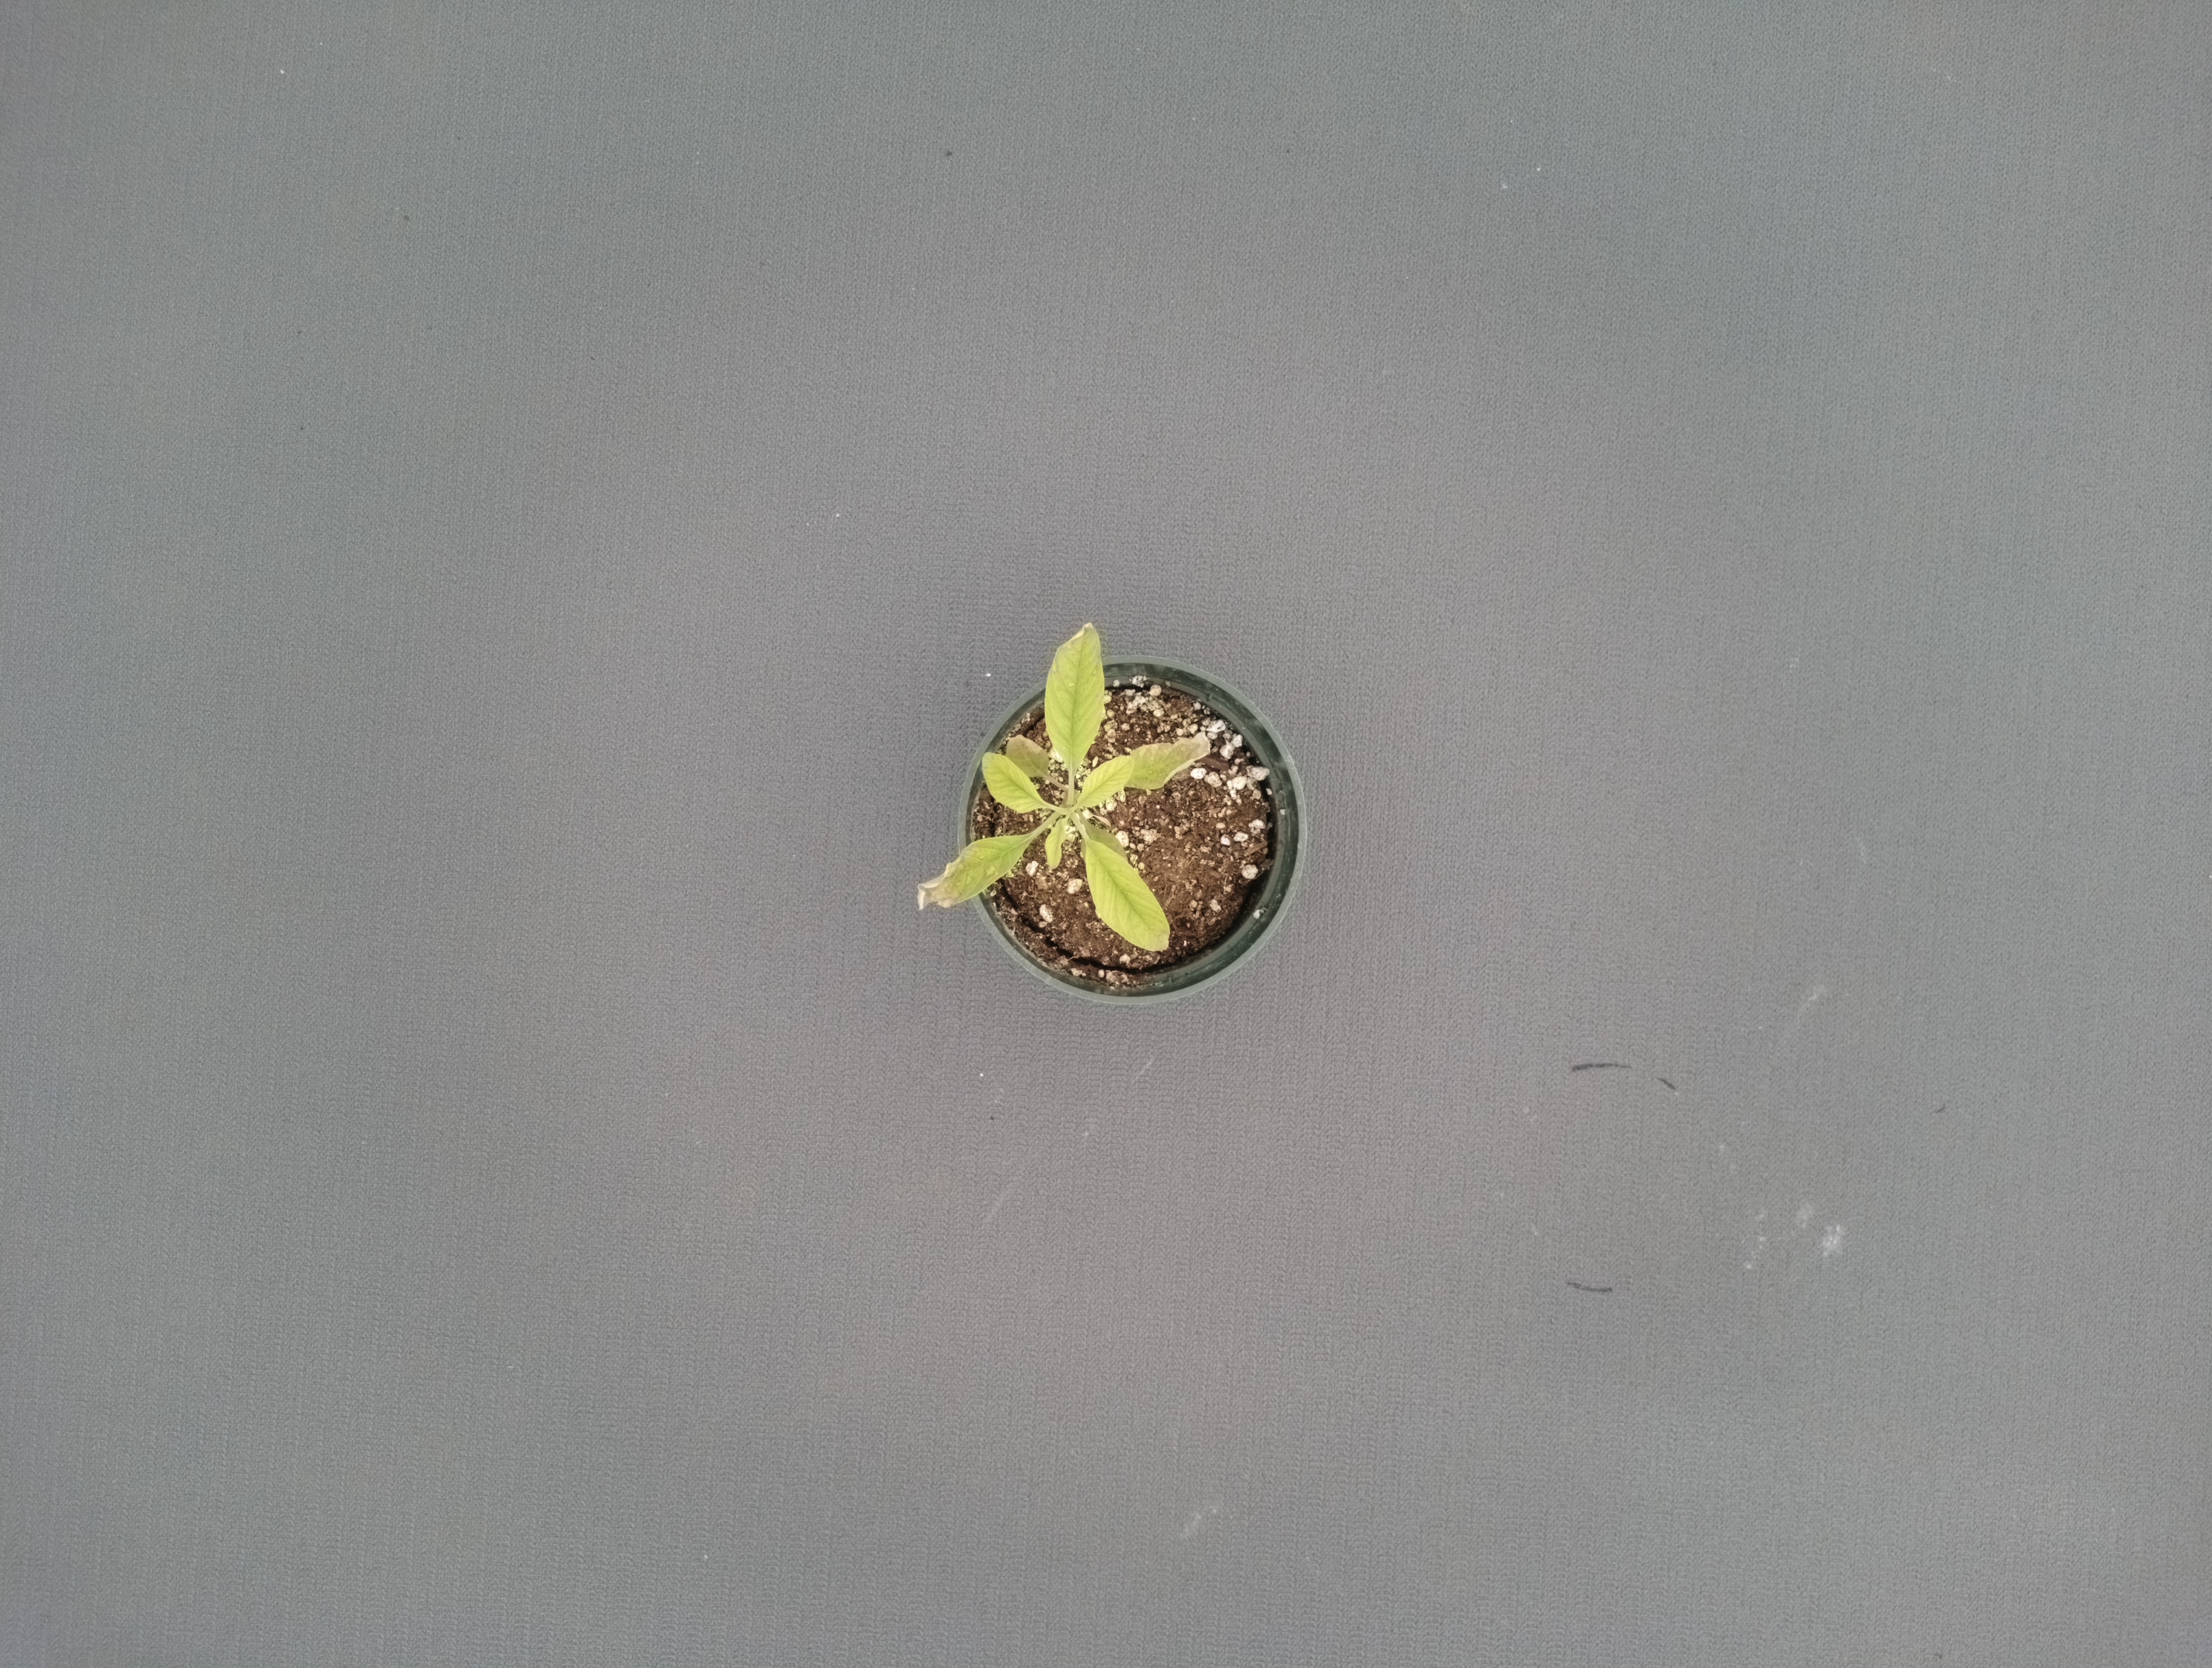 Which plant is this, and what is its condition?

waterhemp, chlorosis necrosis
